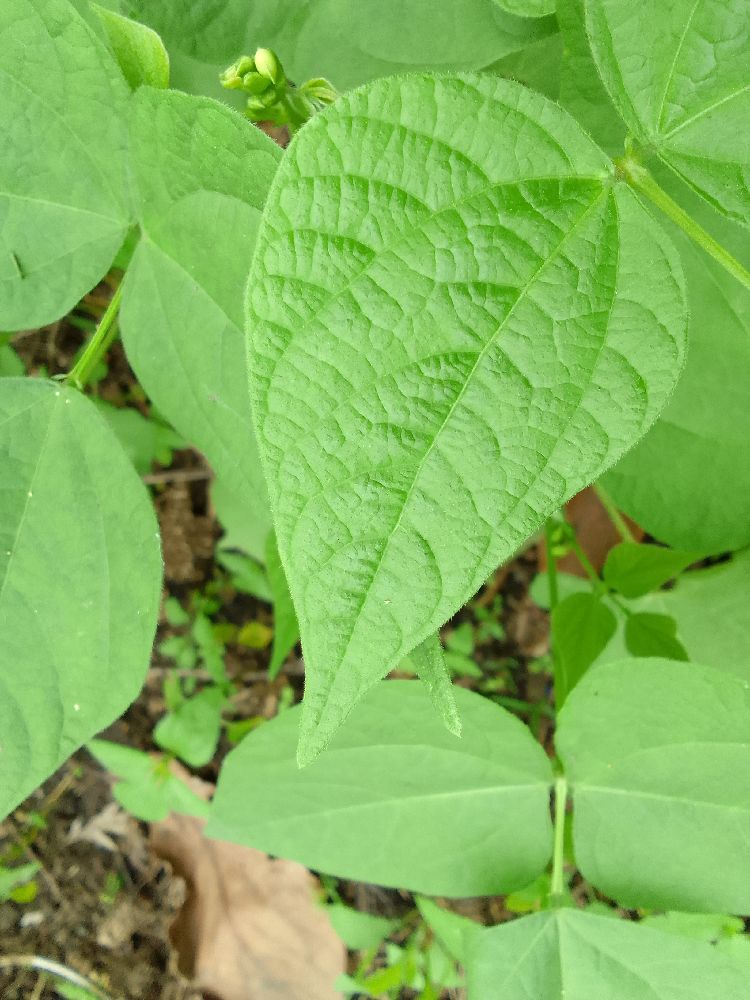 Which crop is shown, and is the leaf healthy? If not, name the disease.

common bean, healthy
